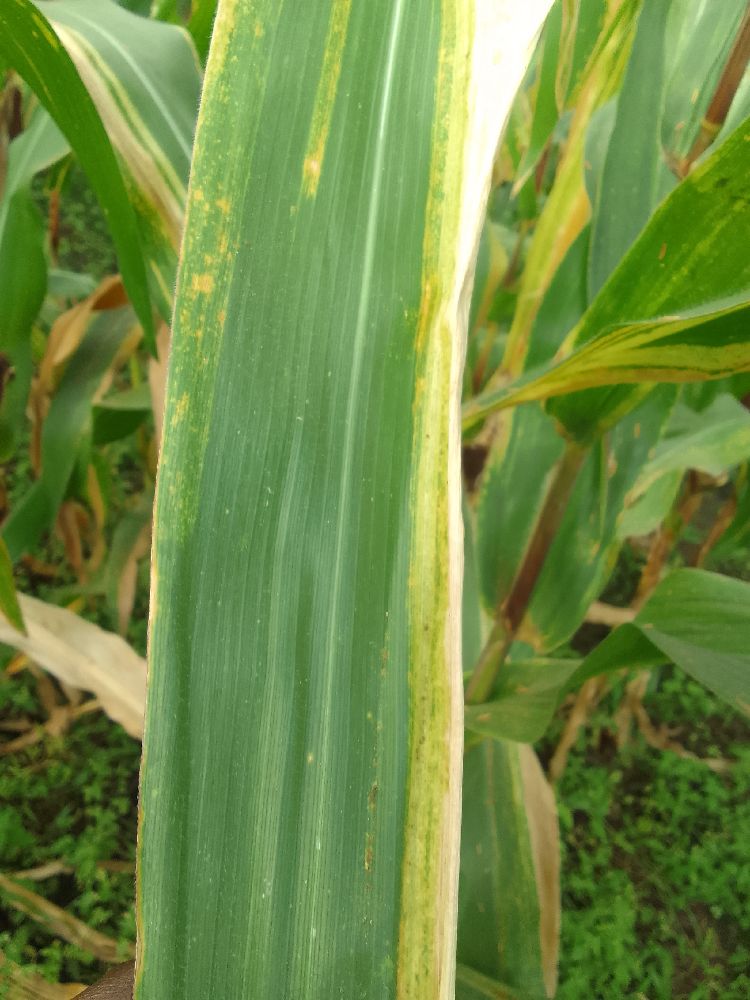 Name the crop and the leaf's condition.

maize, maize lethal necrosis
